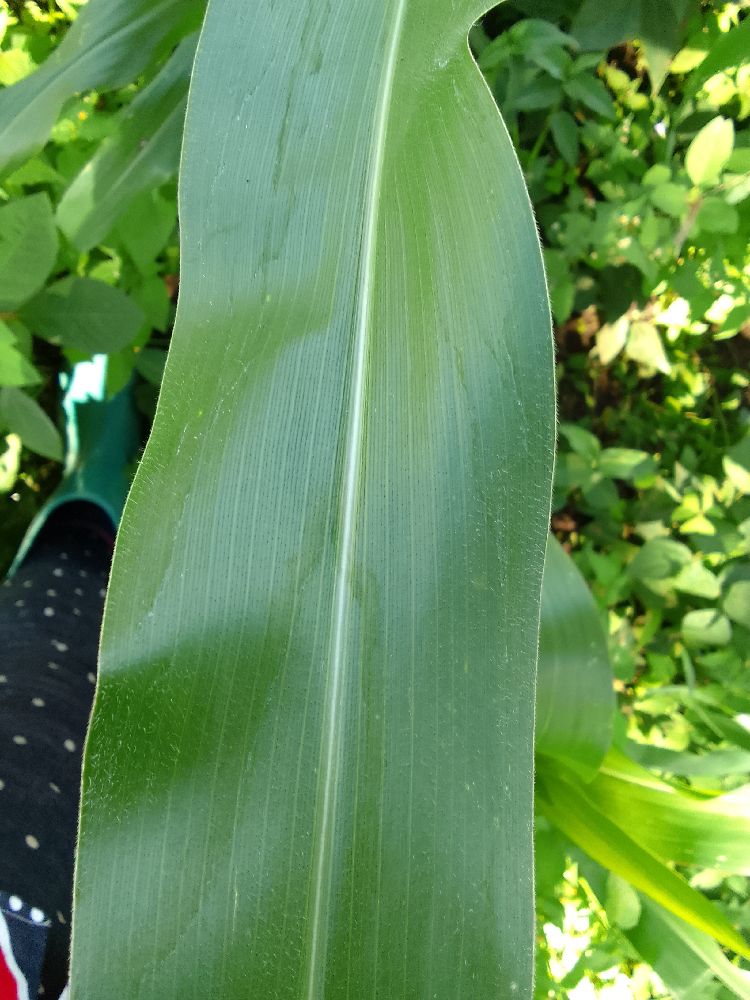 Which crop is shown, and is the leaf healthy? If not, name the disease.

maize, healthy
